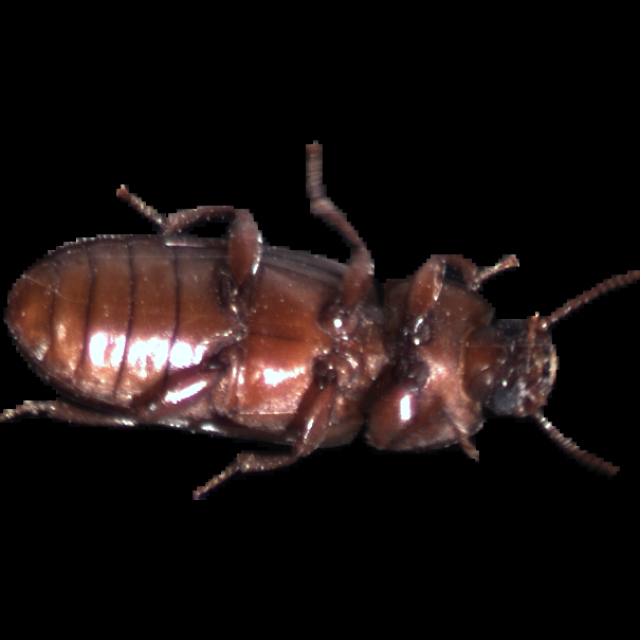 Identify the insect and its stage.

mealworm beetle
